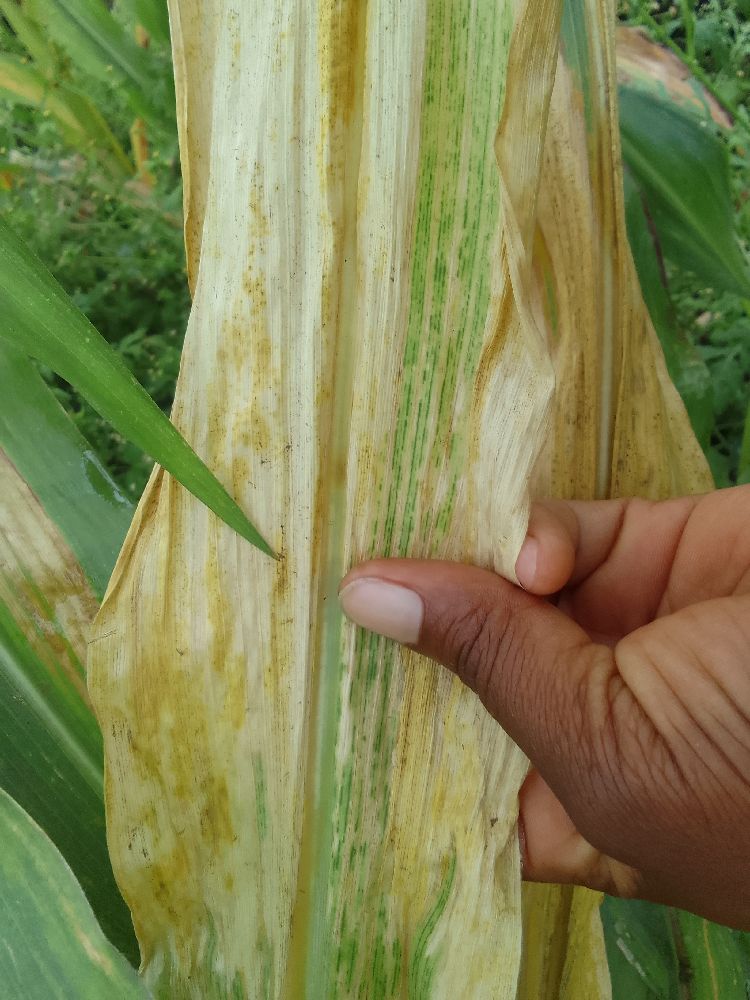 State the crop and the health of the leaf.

maize, maize lethal necrosis
